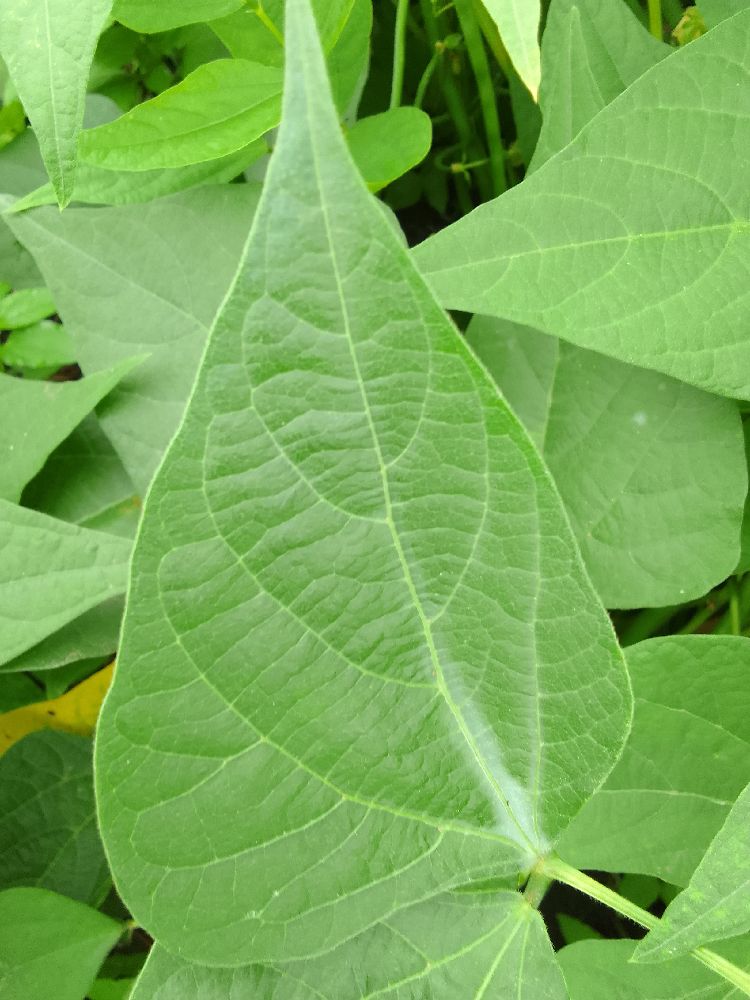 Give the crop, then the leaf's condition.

common bean, healthy
